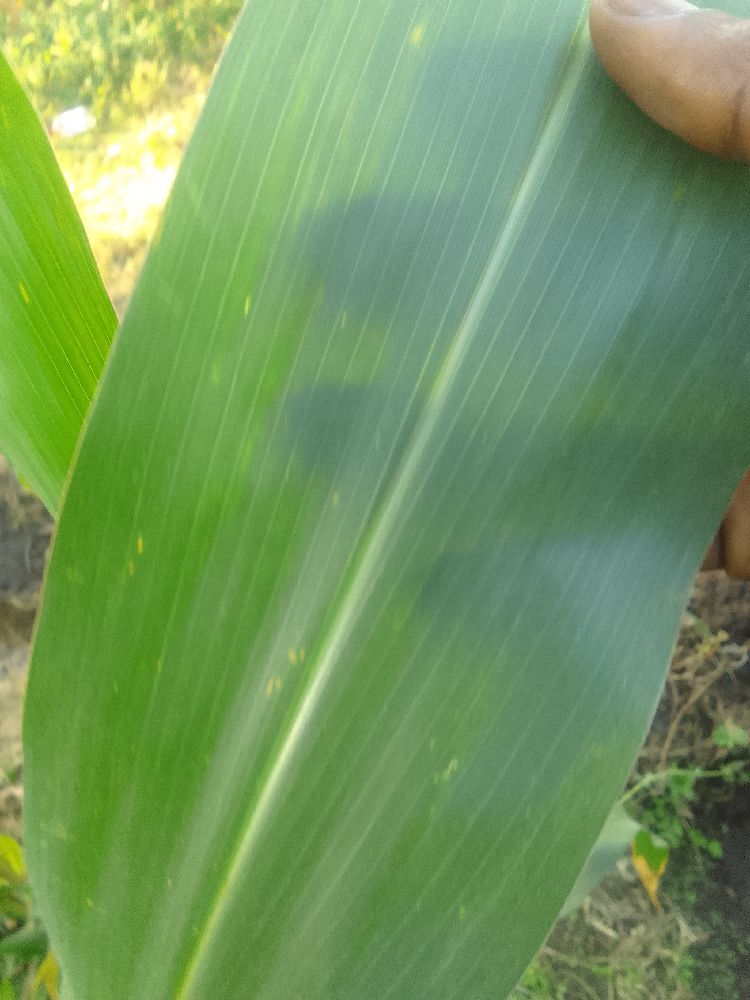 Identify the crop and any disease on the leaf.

maize, healthy
